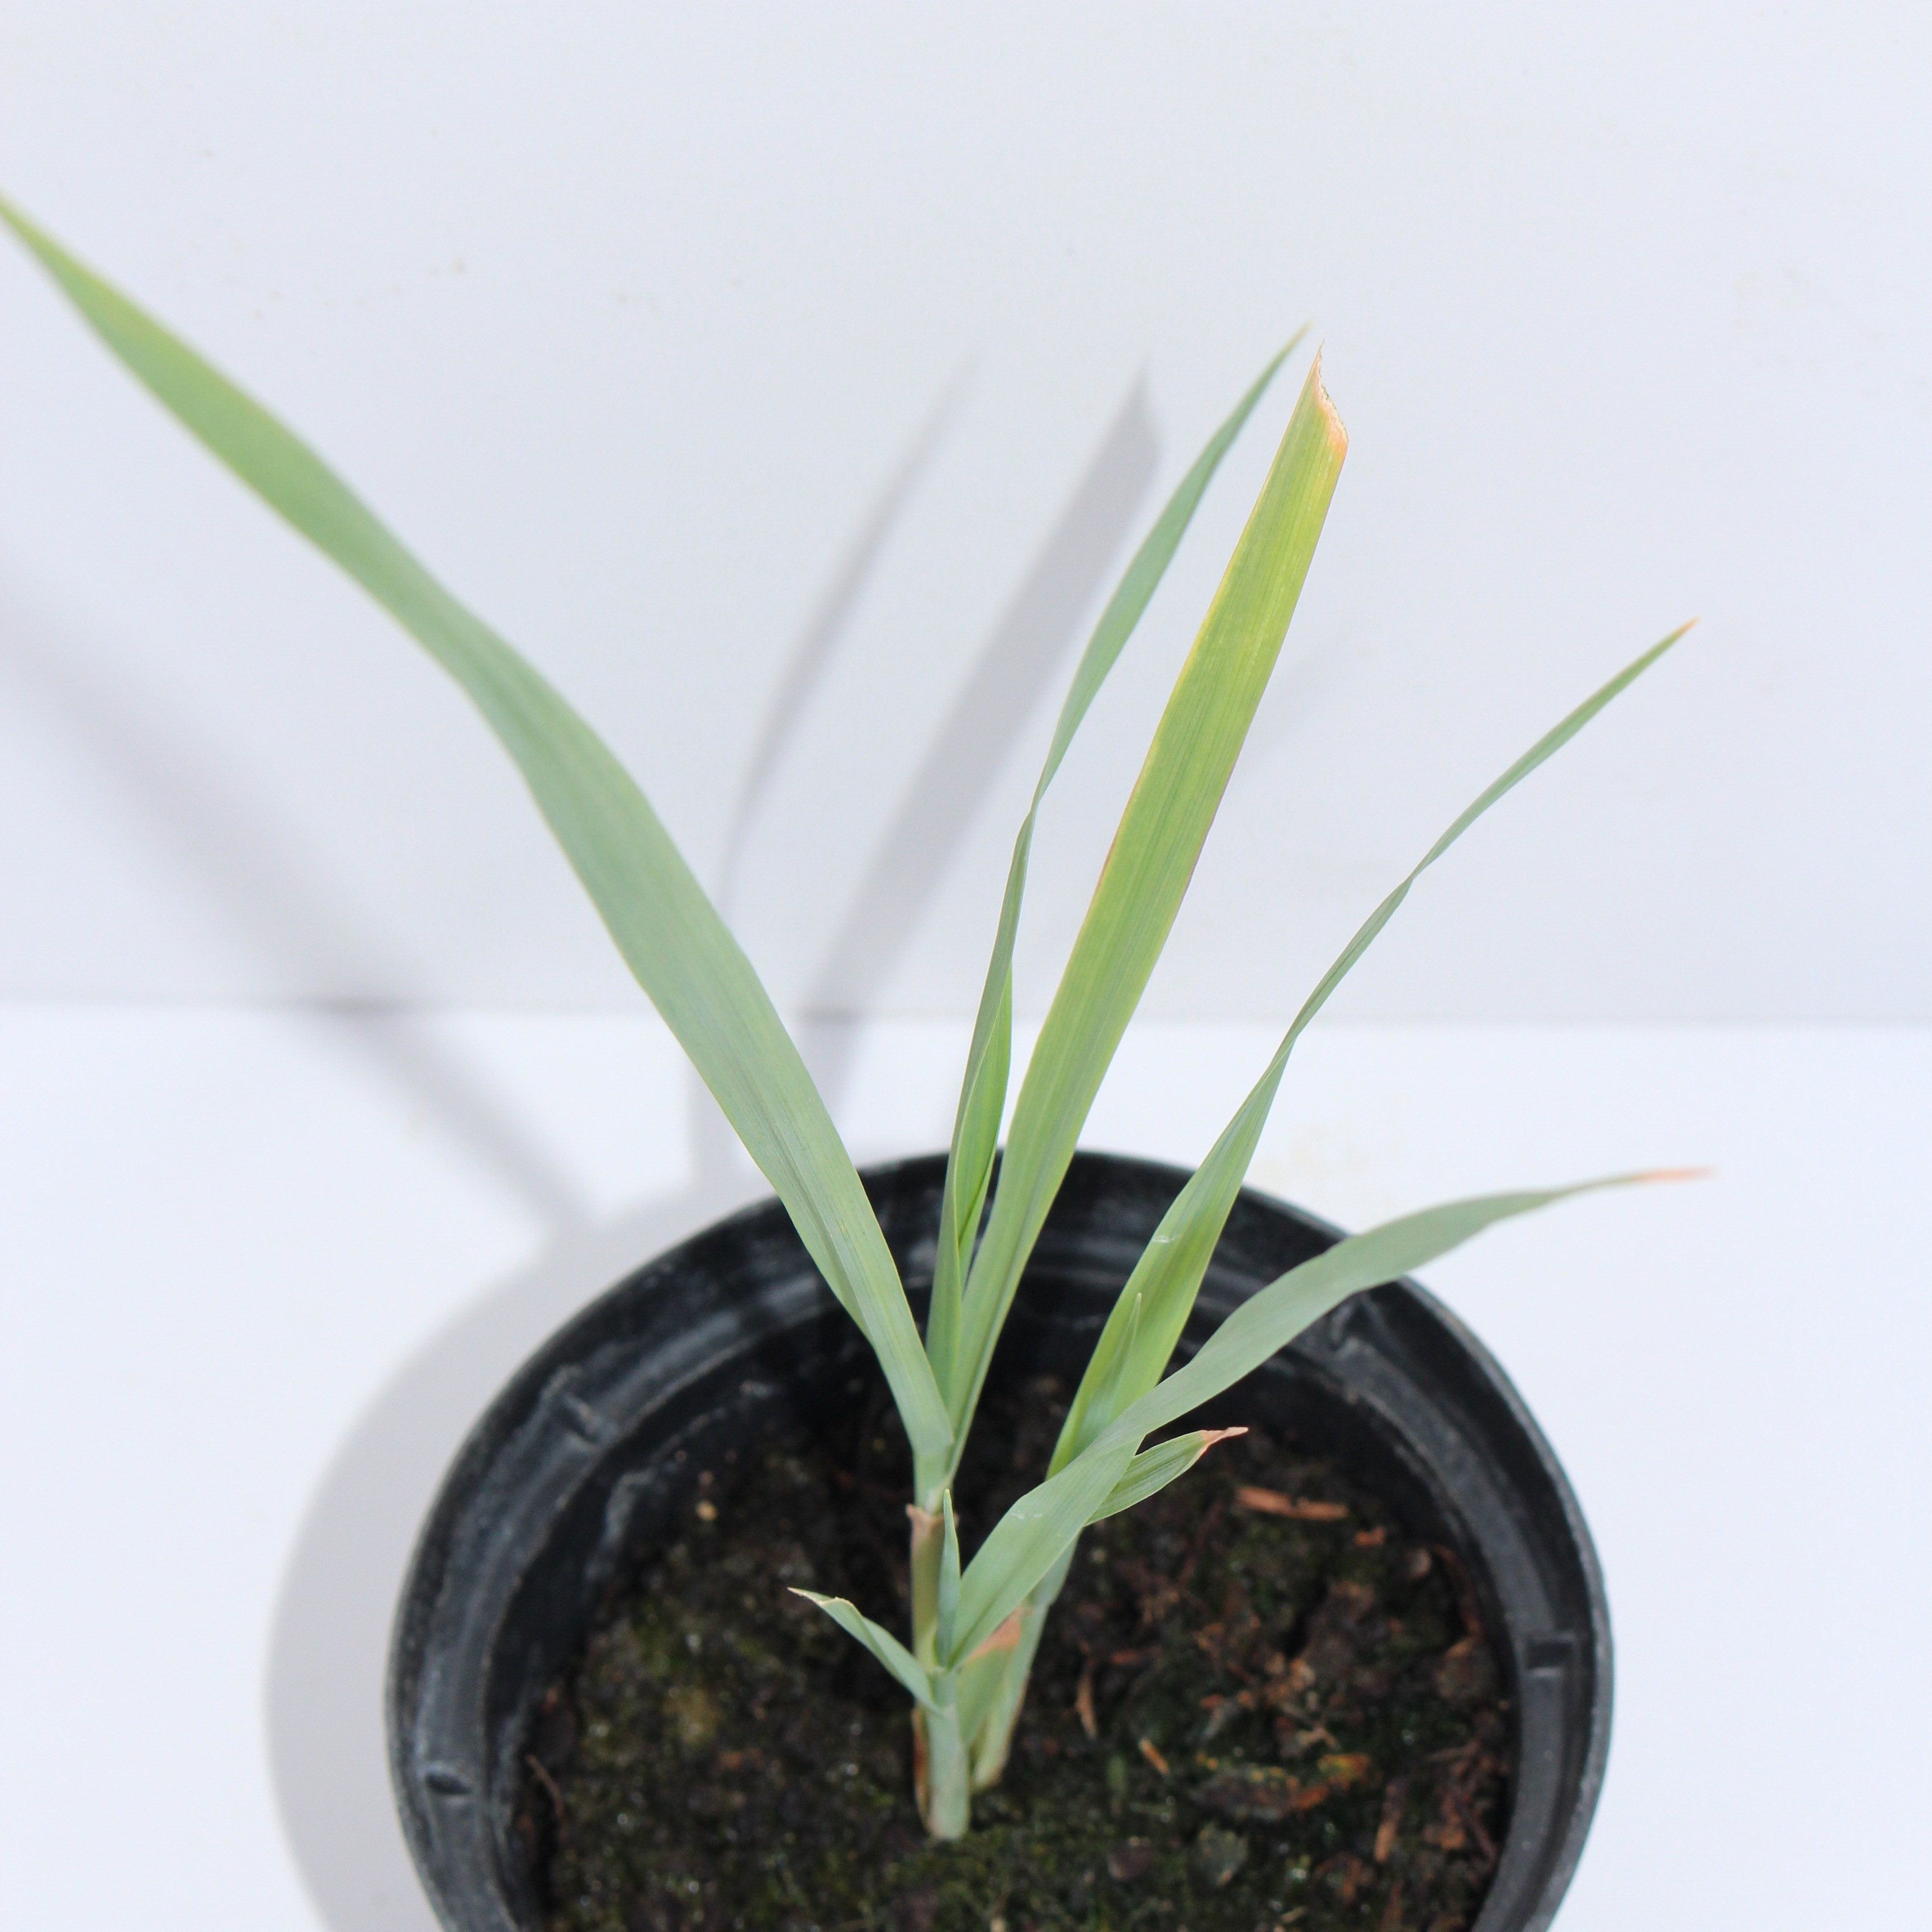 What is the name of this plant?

Avena sterilis
